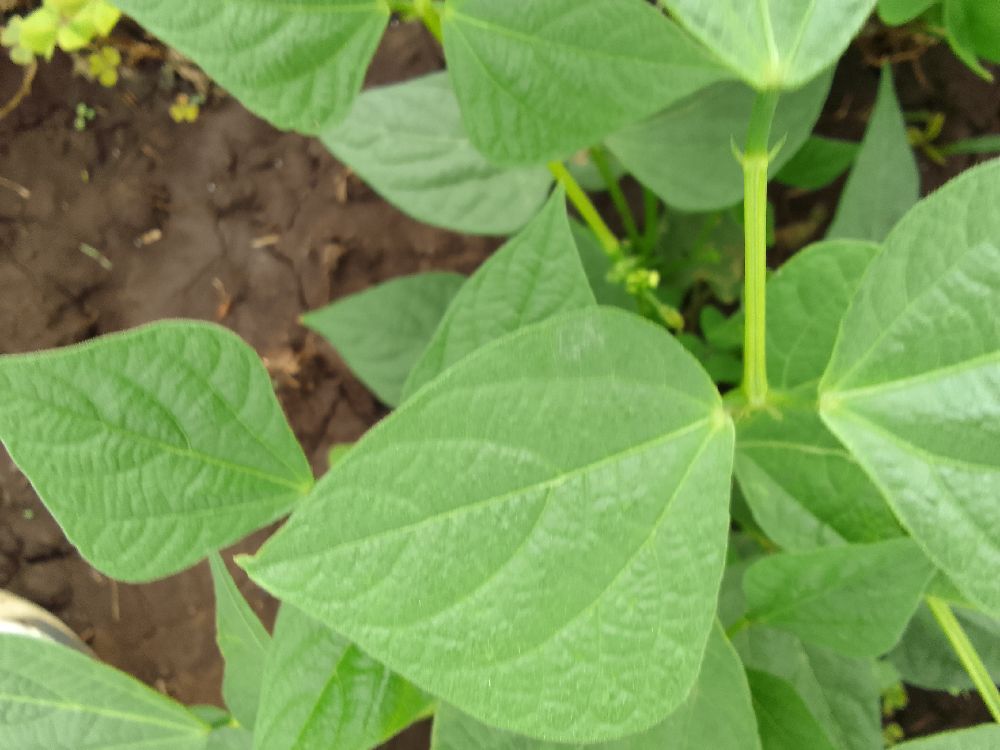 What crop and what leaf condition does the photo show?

common bean, healthy
